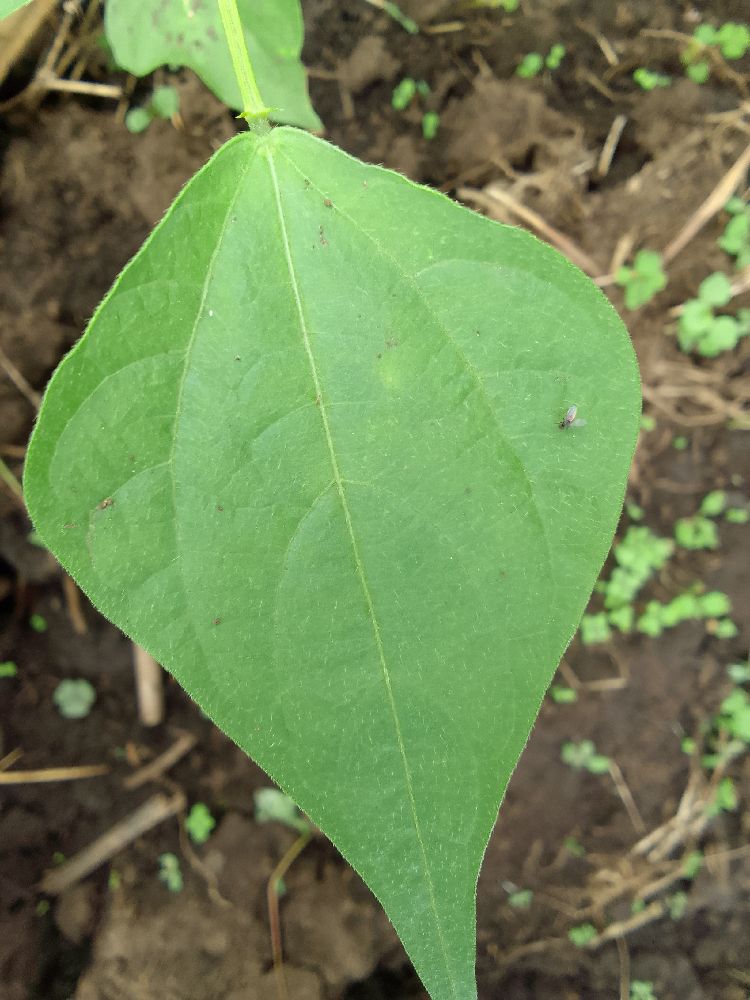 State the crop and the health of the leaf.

common bean, healthy
